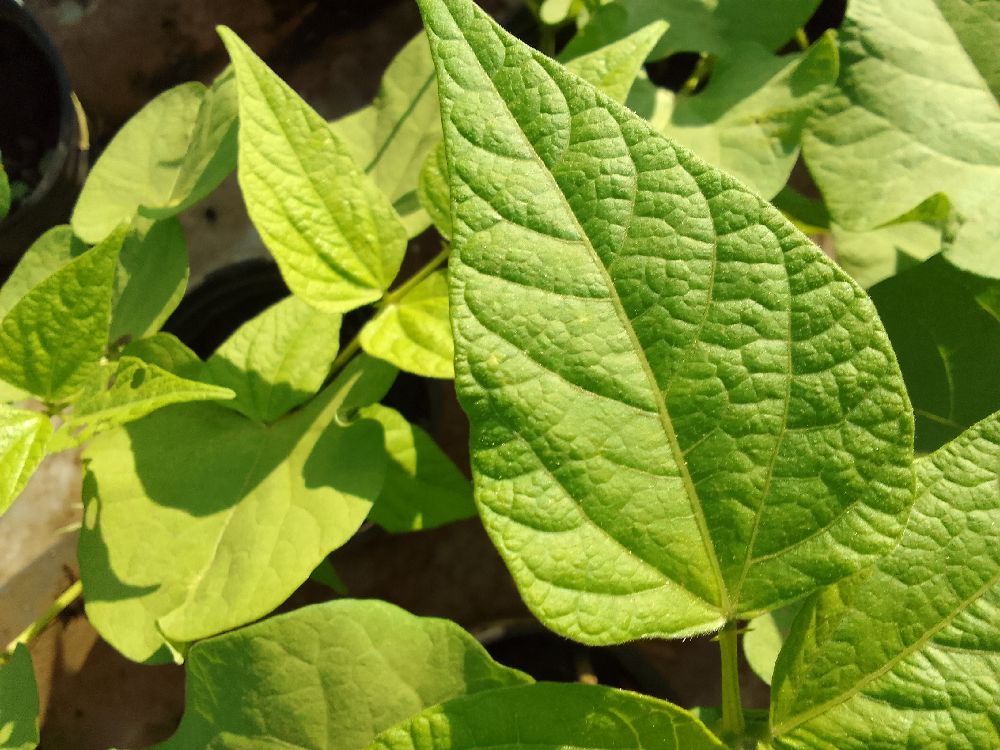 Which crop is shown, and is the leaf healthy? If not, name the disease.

common bean, healthy
